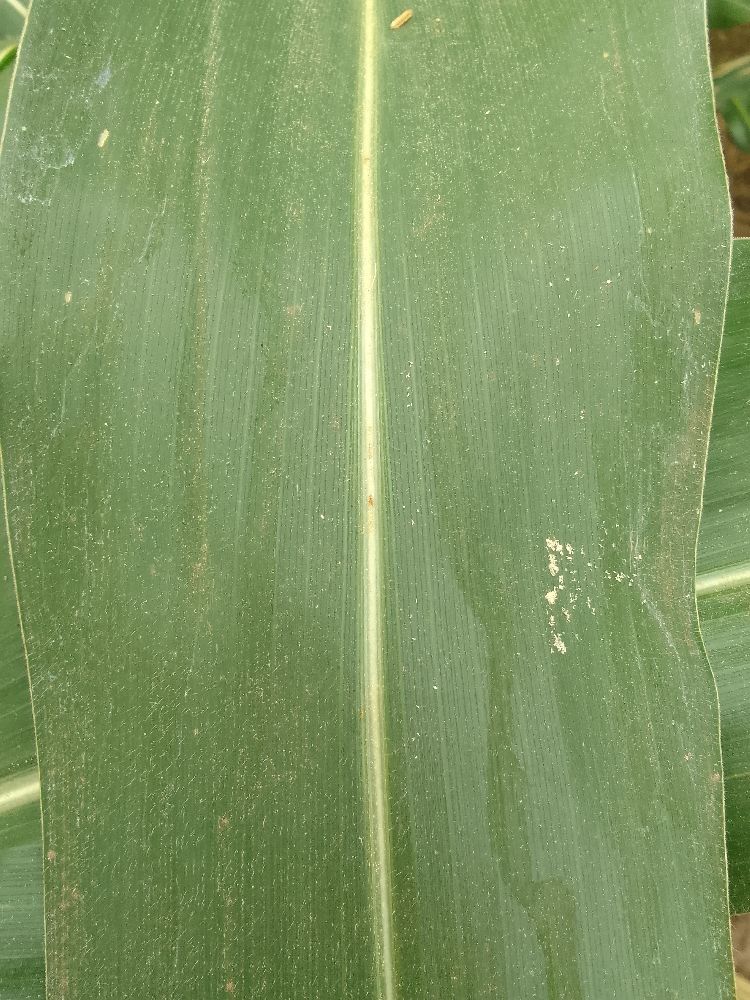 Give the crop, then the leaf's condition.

maize, healthy
